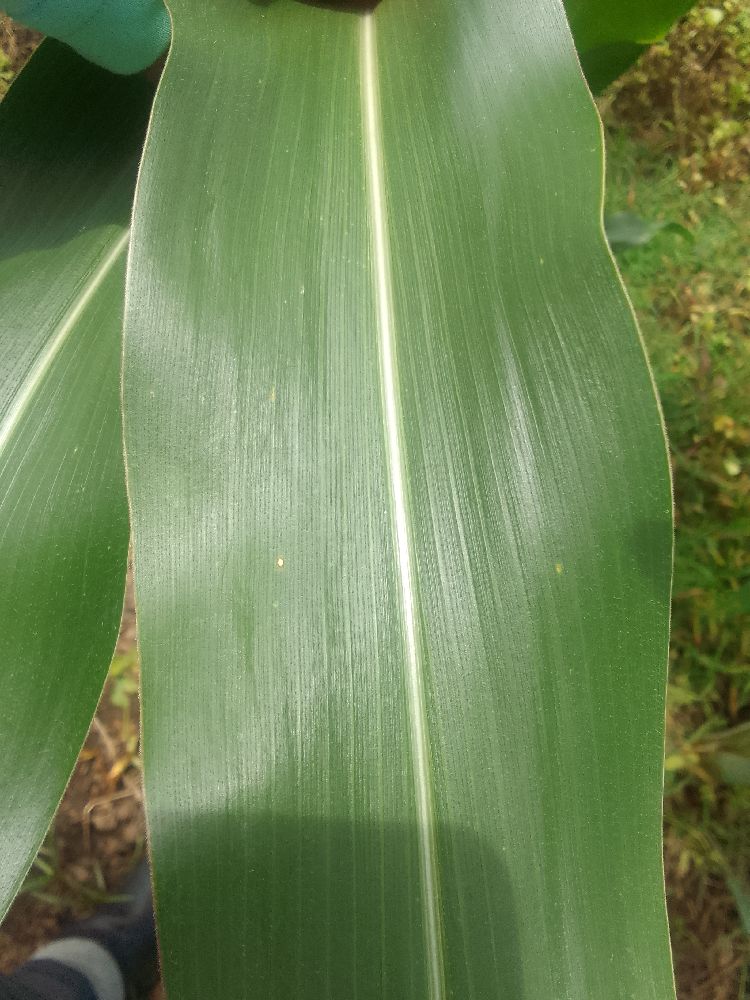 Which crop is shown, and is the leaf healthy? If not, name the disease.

maize, healthy
